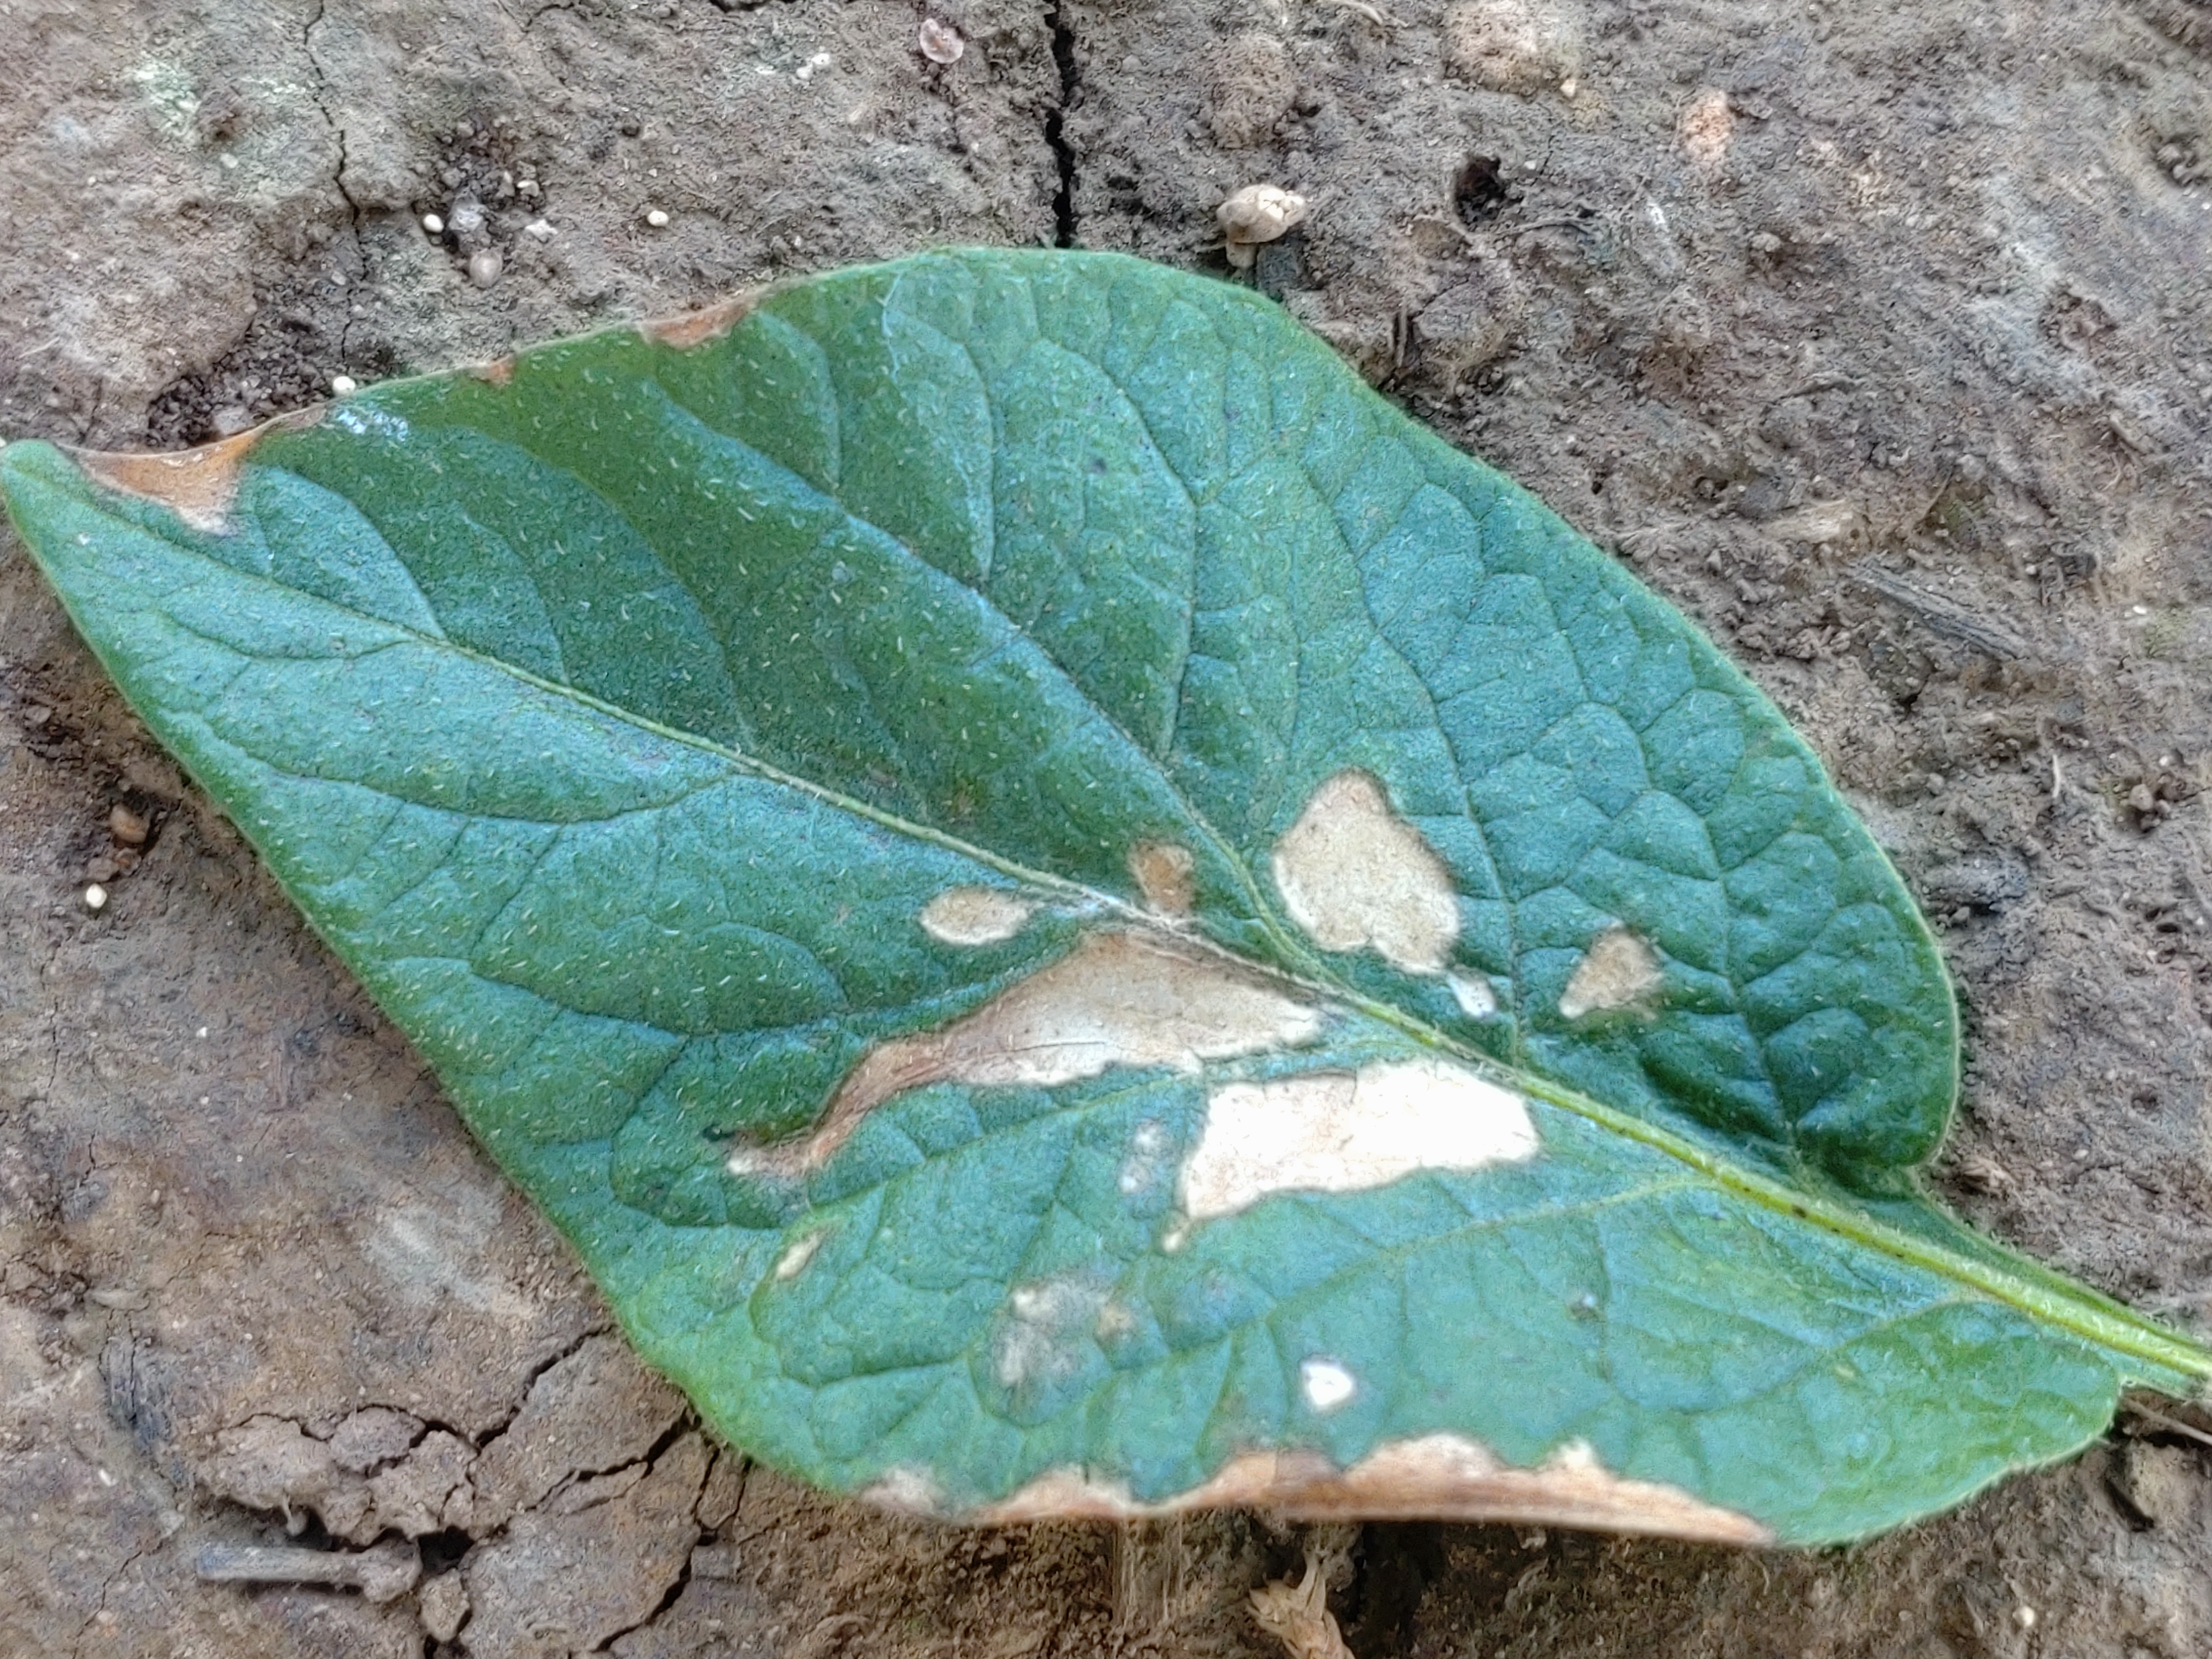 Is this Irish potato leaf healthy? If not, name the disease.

early blight
